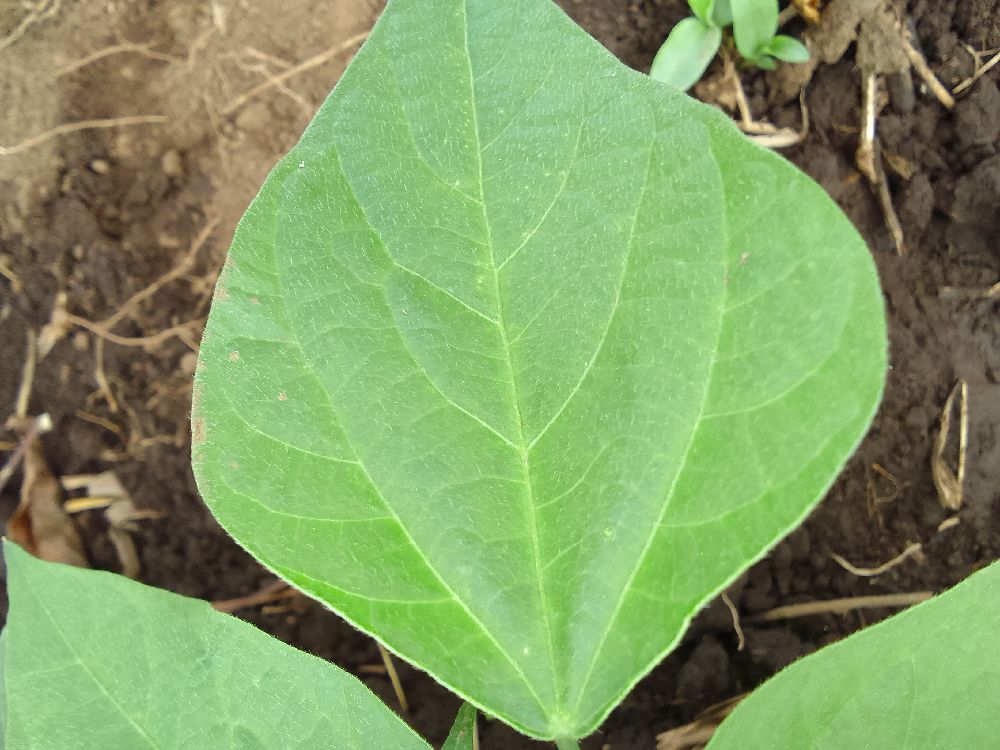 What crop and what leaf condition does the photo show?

common bean, healthy
